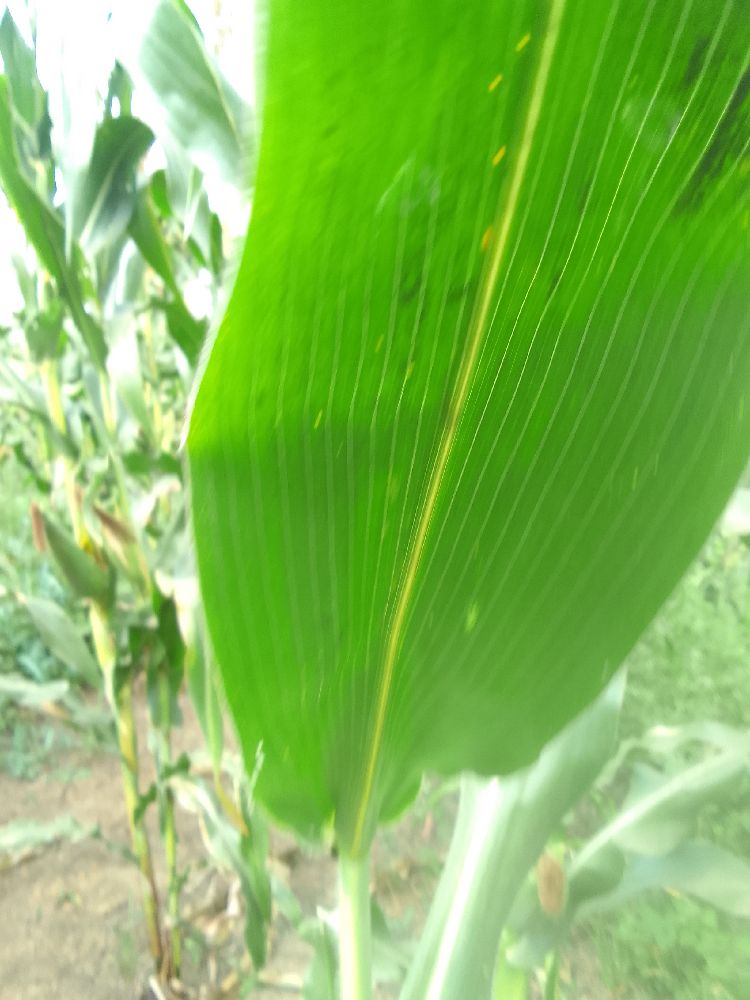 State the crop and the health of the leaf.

maize, healthy
